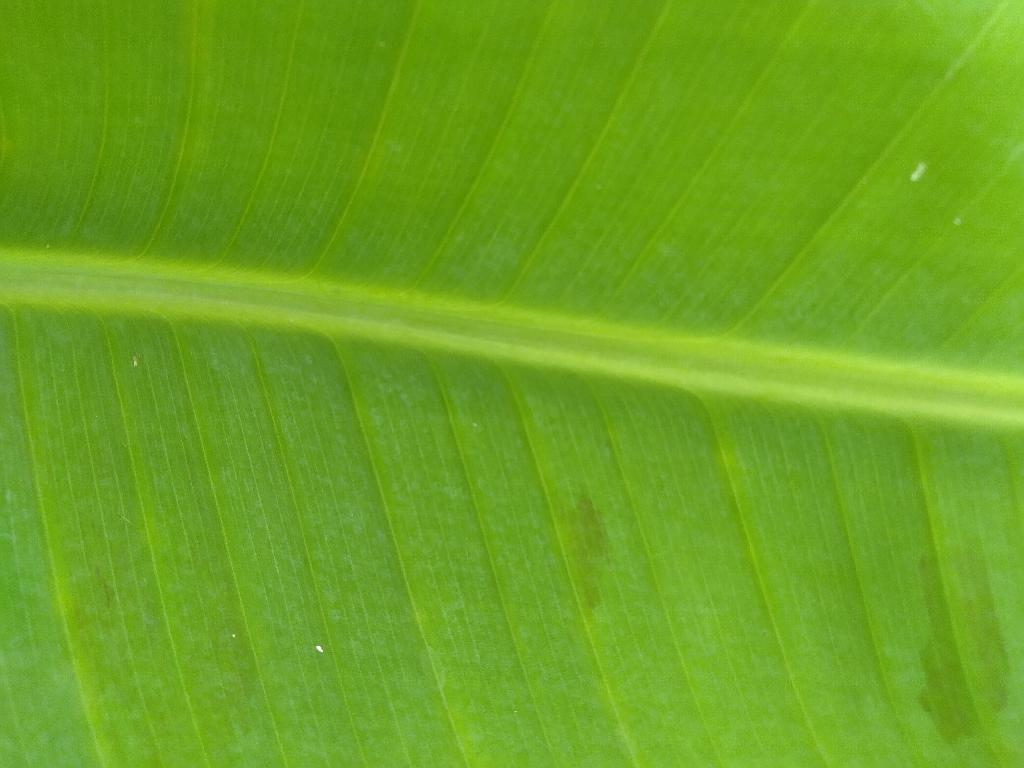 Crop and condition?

banana, healthy
